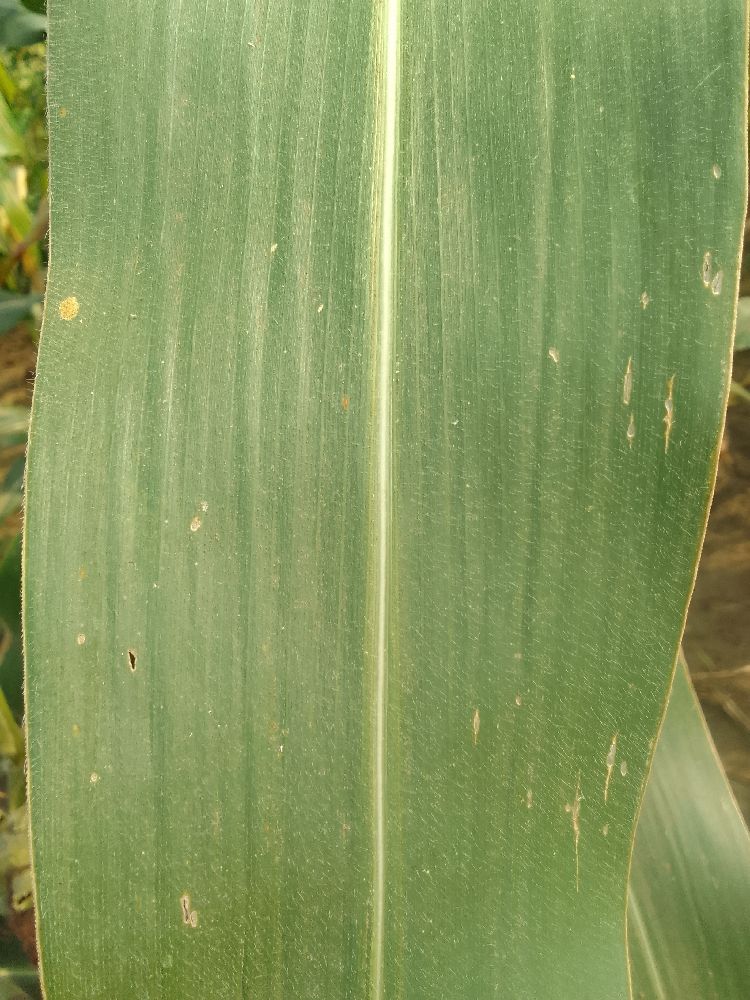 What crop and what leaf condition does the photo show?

maize, healthy
